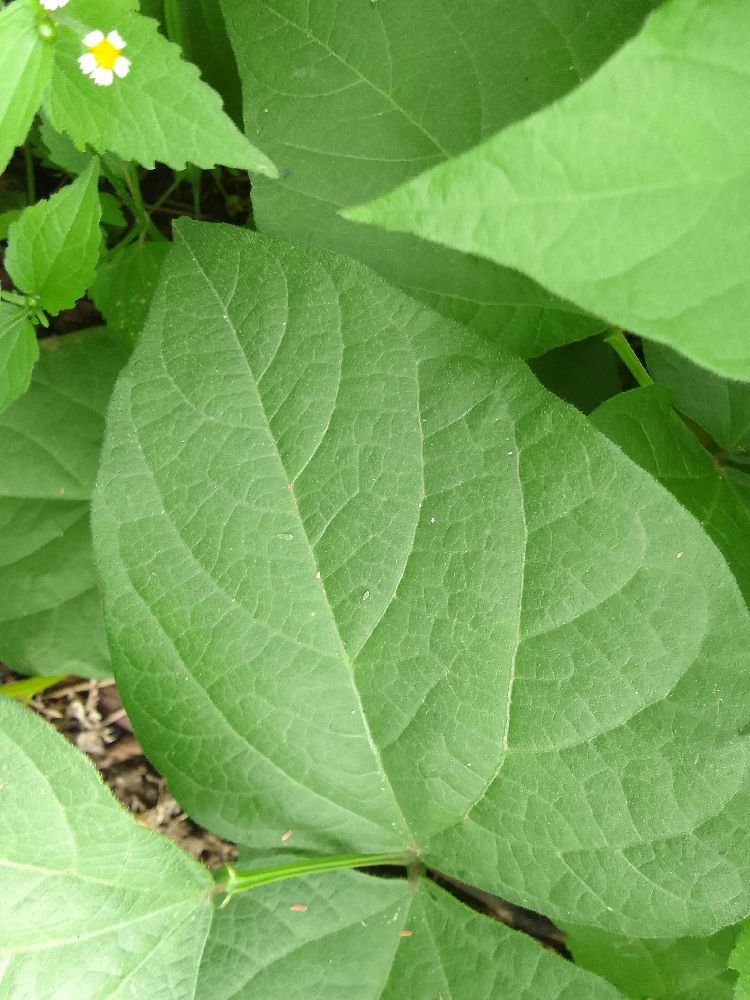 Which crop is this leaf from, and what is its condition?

common bean, healthy
